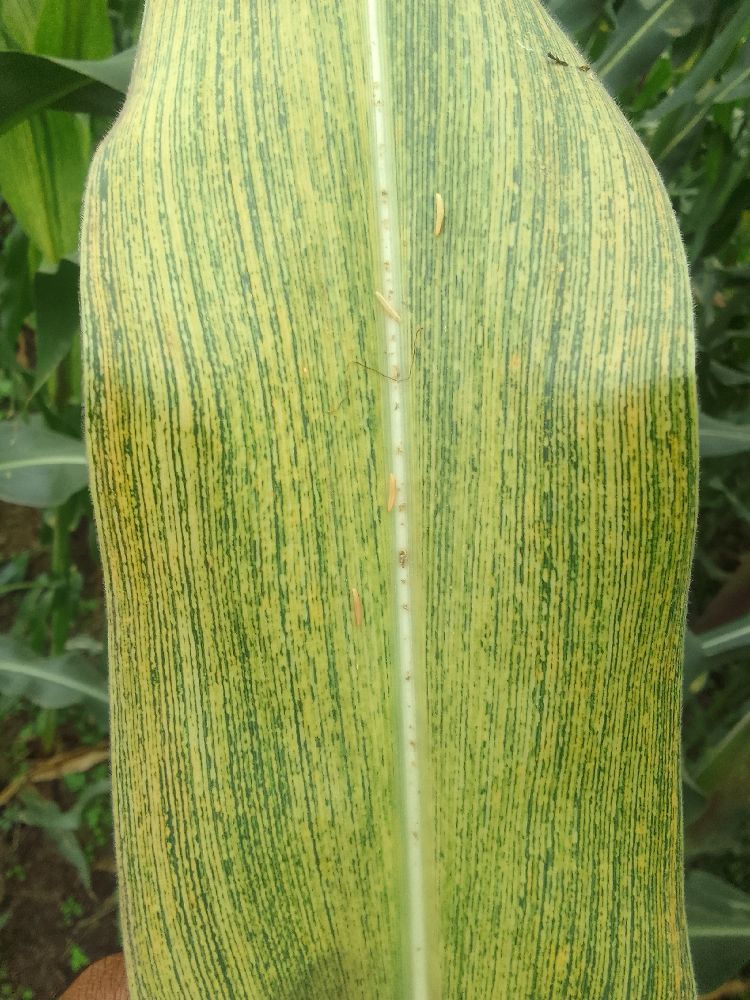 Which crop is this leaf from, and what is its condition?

maize, maize streak virus
